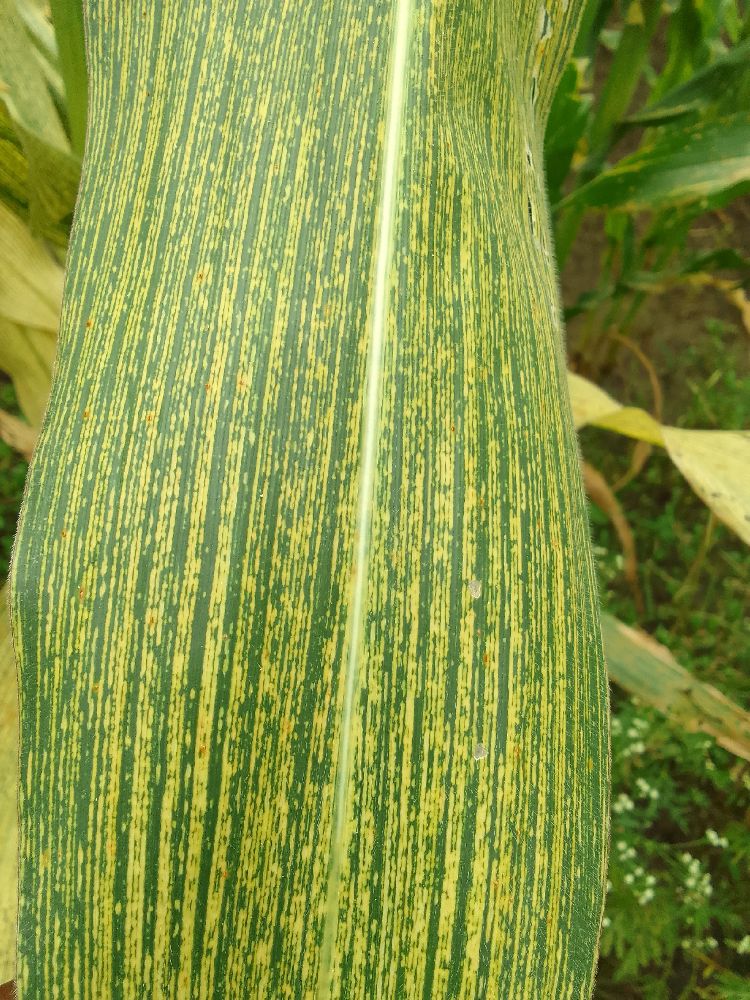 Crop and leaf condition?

maize, maize streak virus
